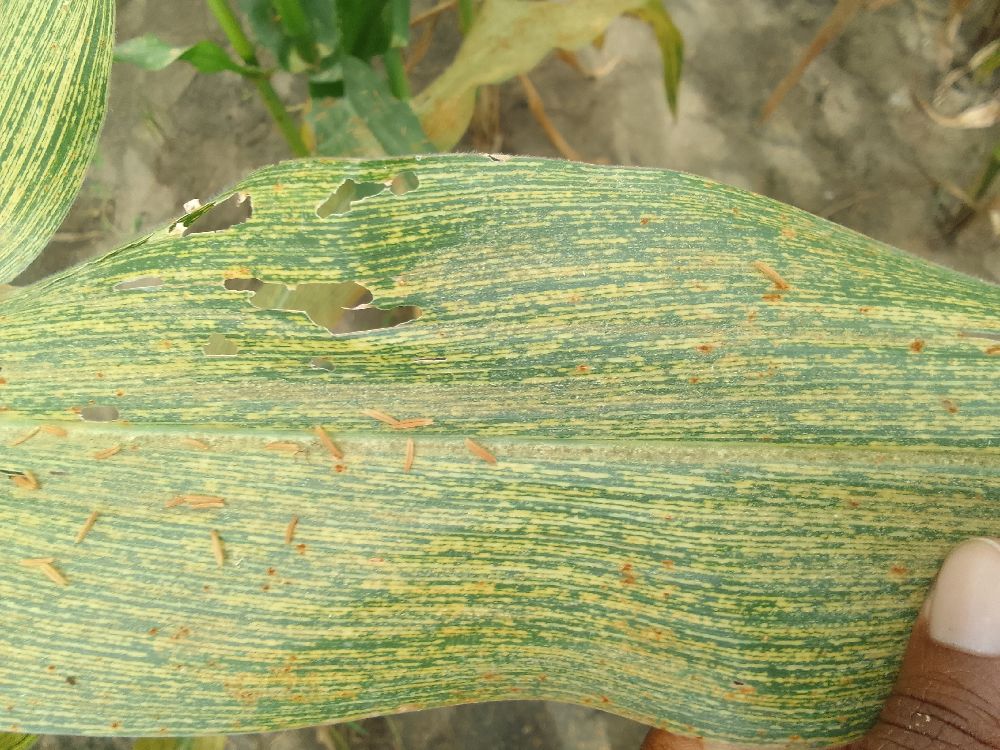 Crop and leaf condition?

maize, maize streak virus
